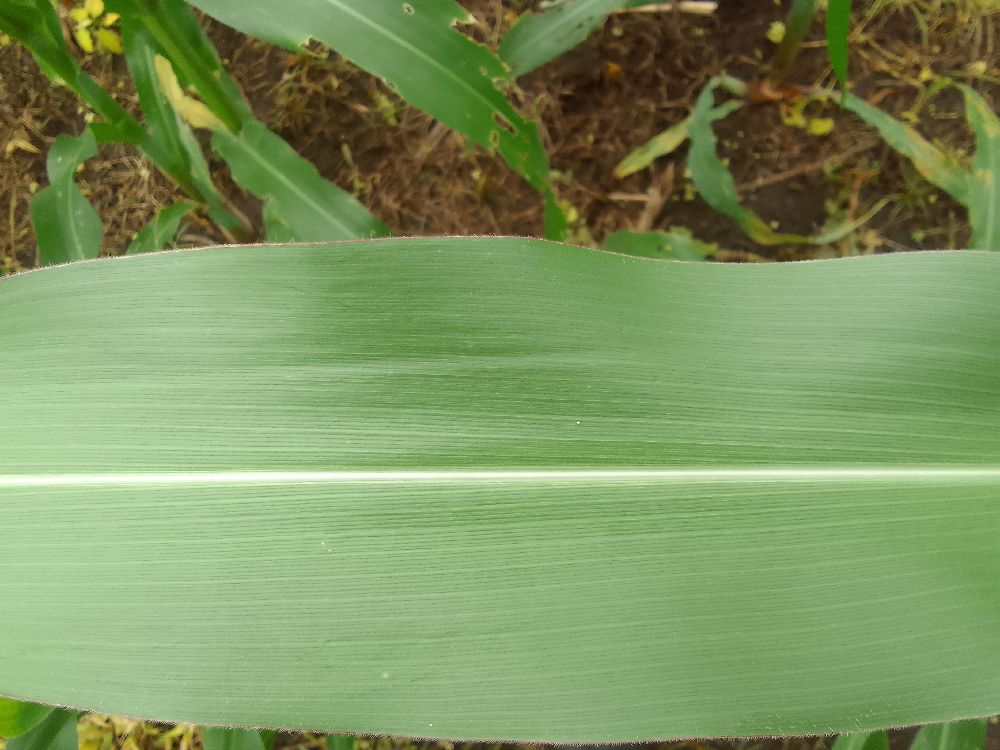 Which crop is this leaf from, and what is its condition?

maize, healthy
